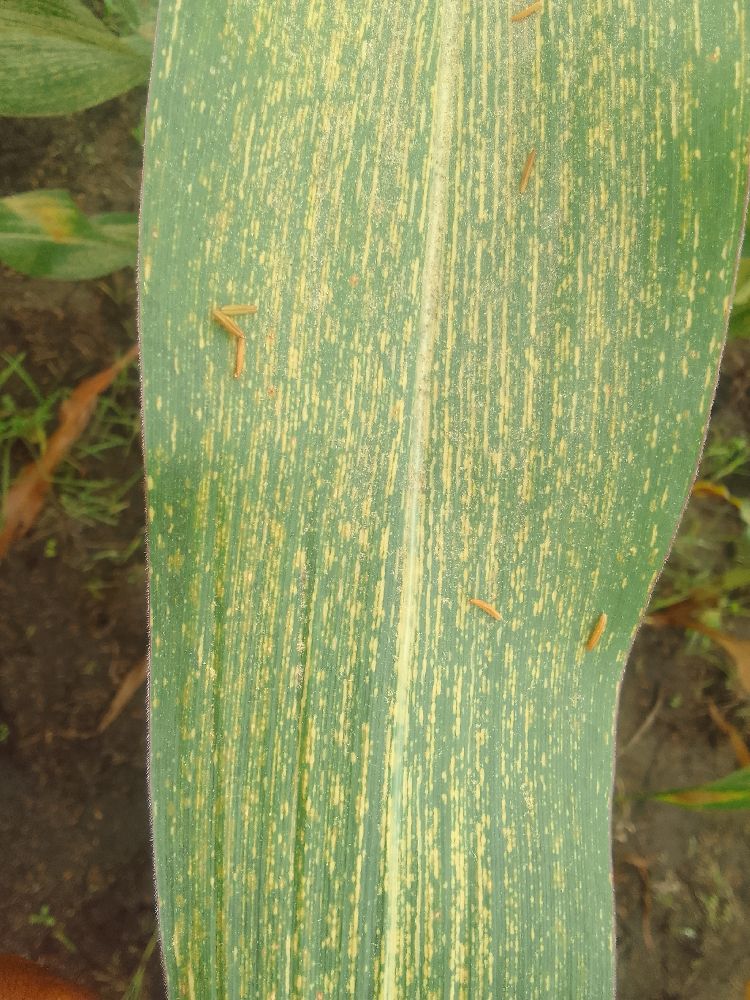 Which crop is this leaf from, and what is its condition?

maize, maize streak virus
